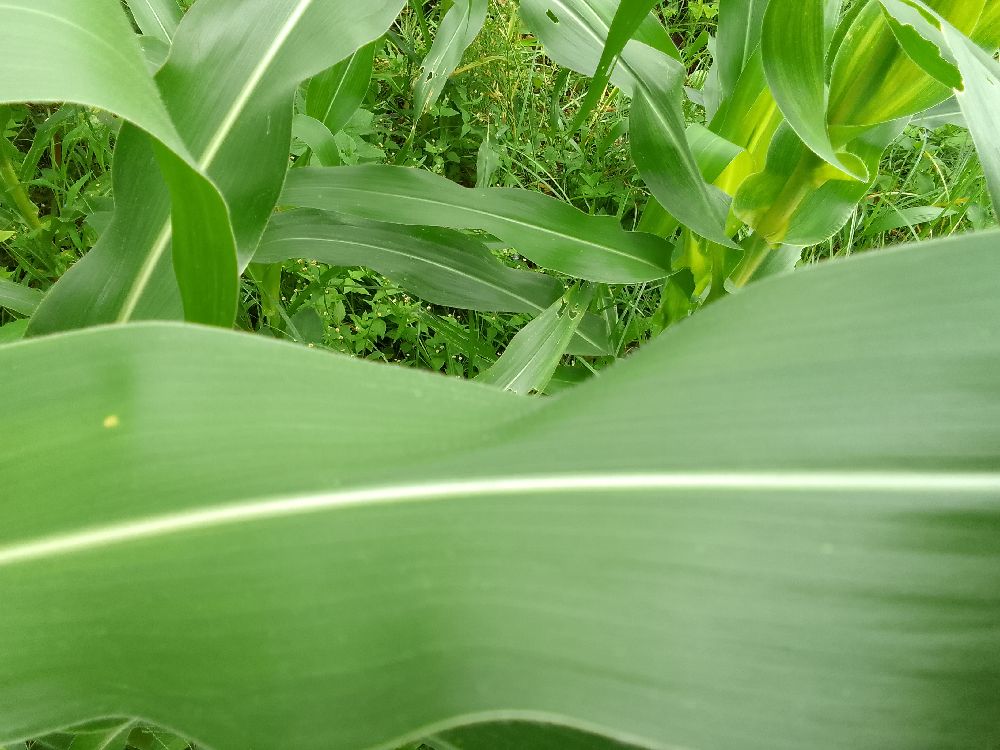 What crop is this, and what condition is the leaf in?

maize, healthy
